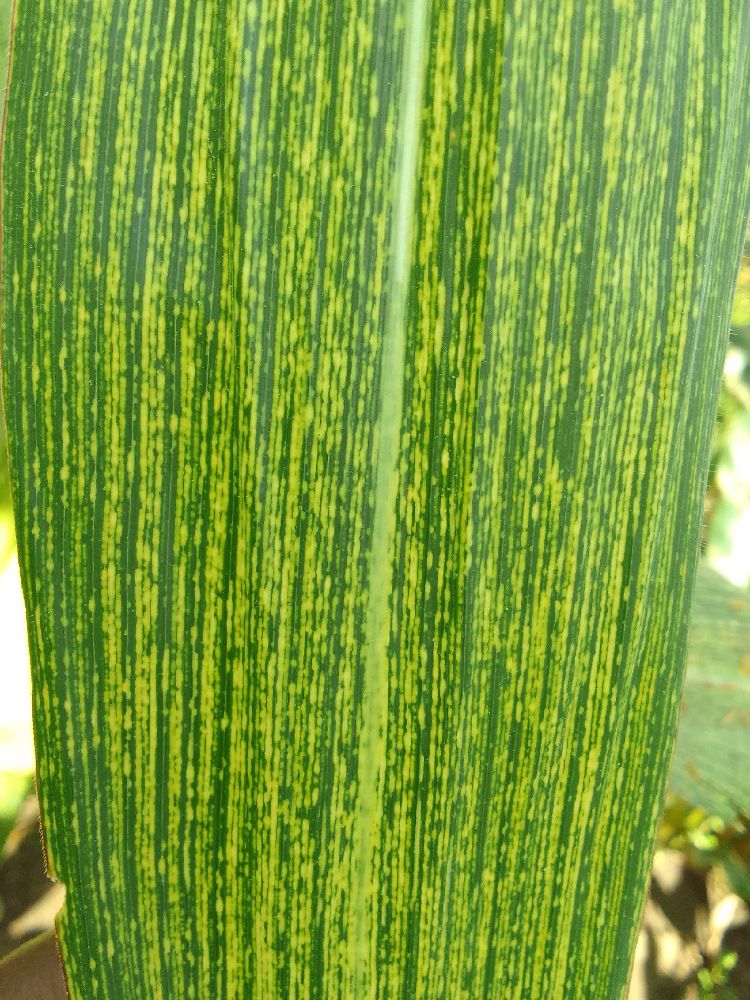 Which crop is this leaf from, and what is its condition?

maize, maize streak virus
